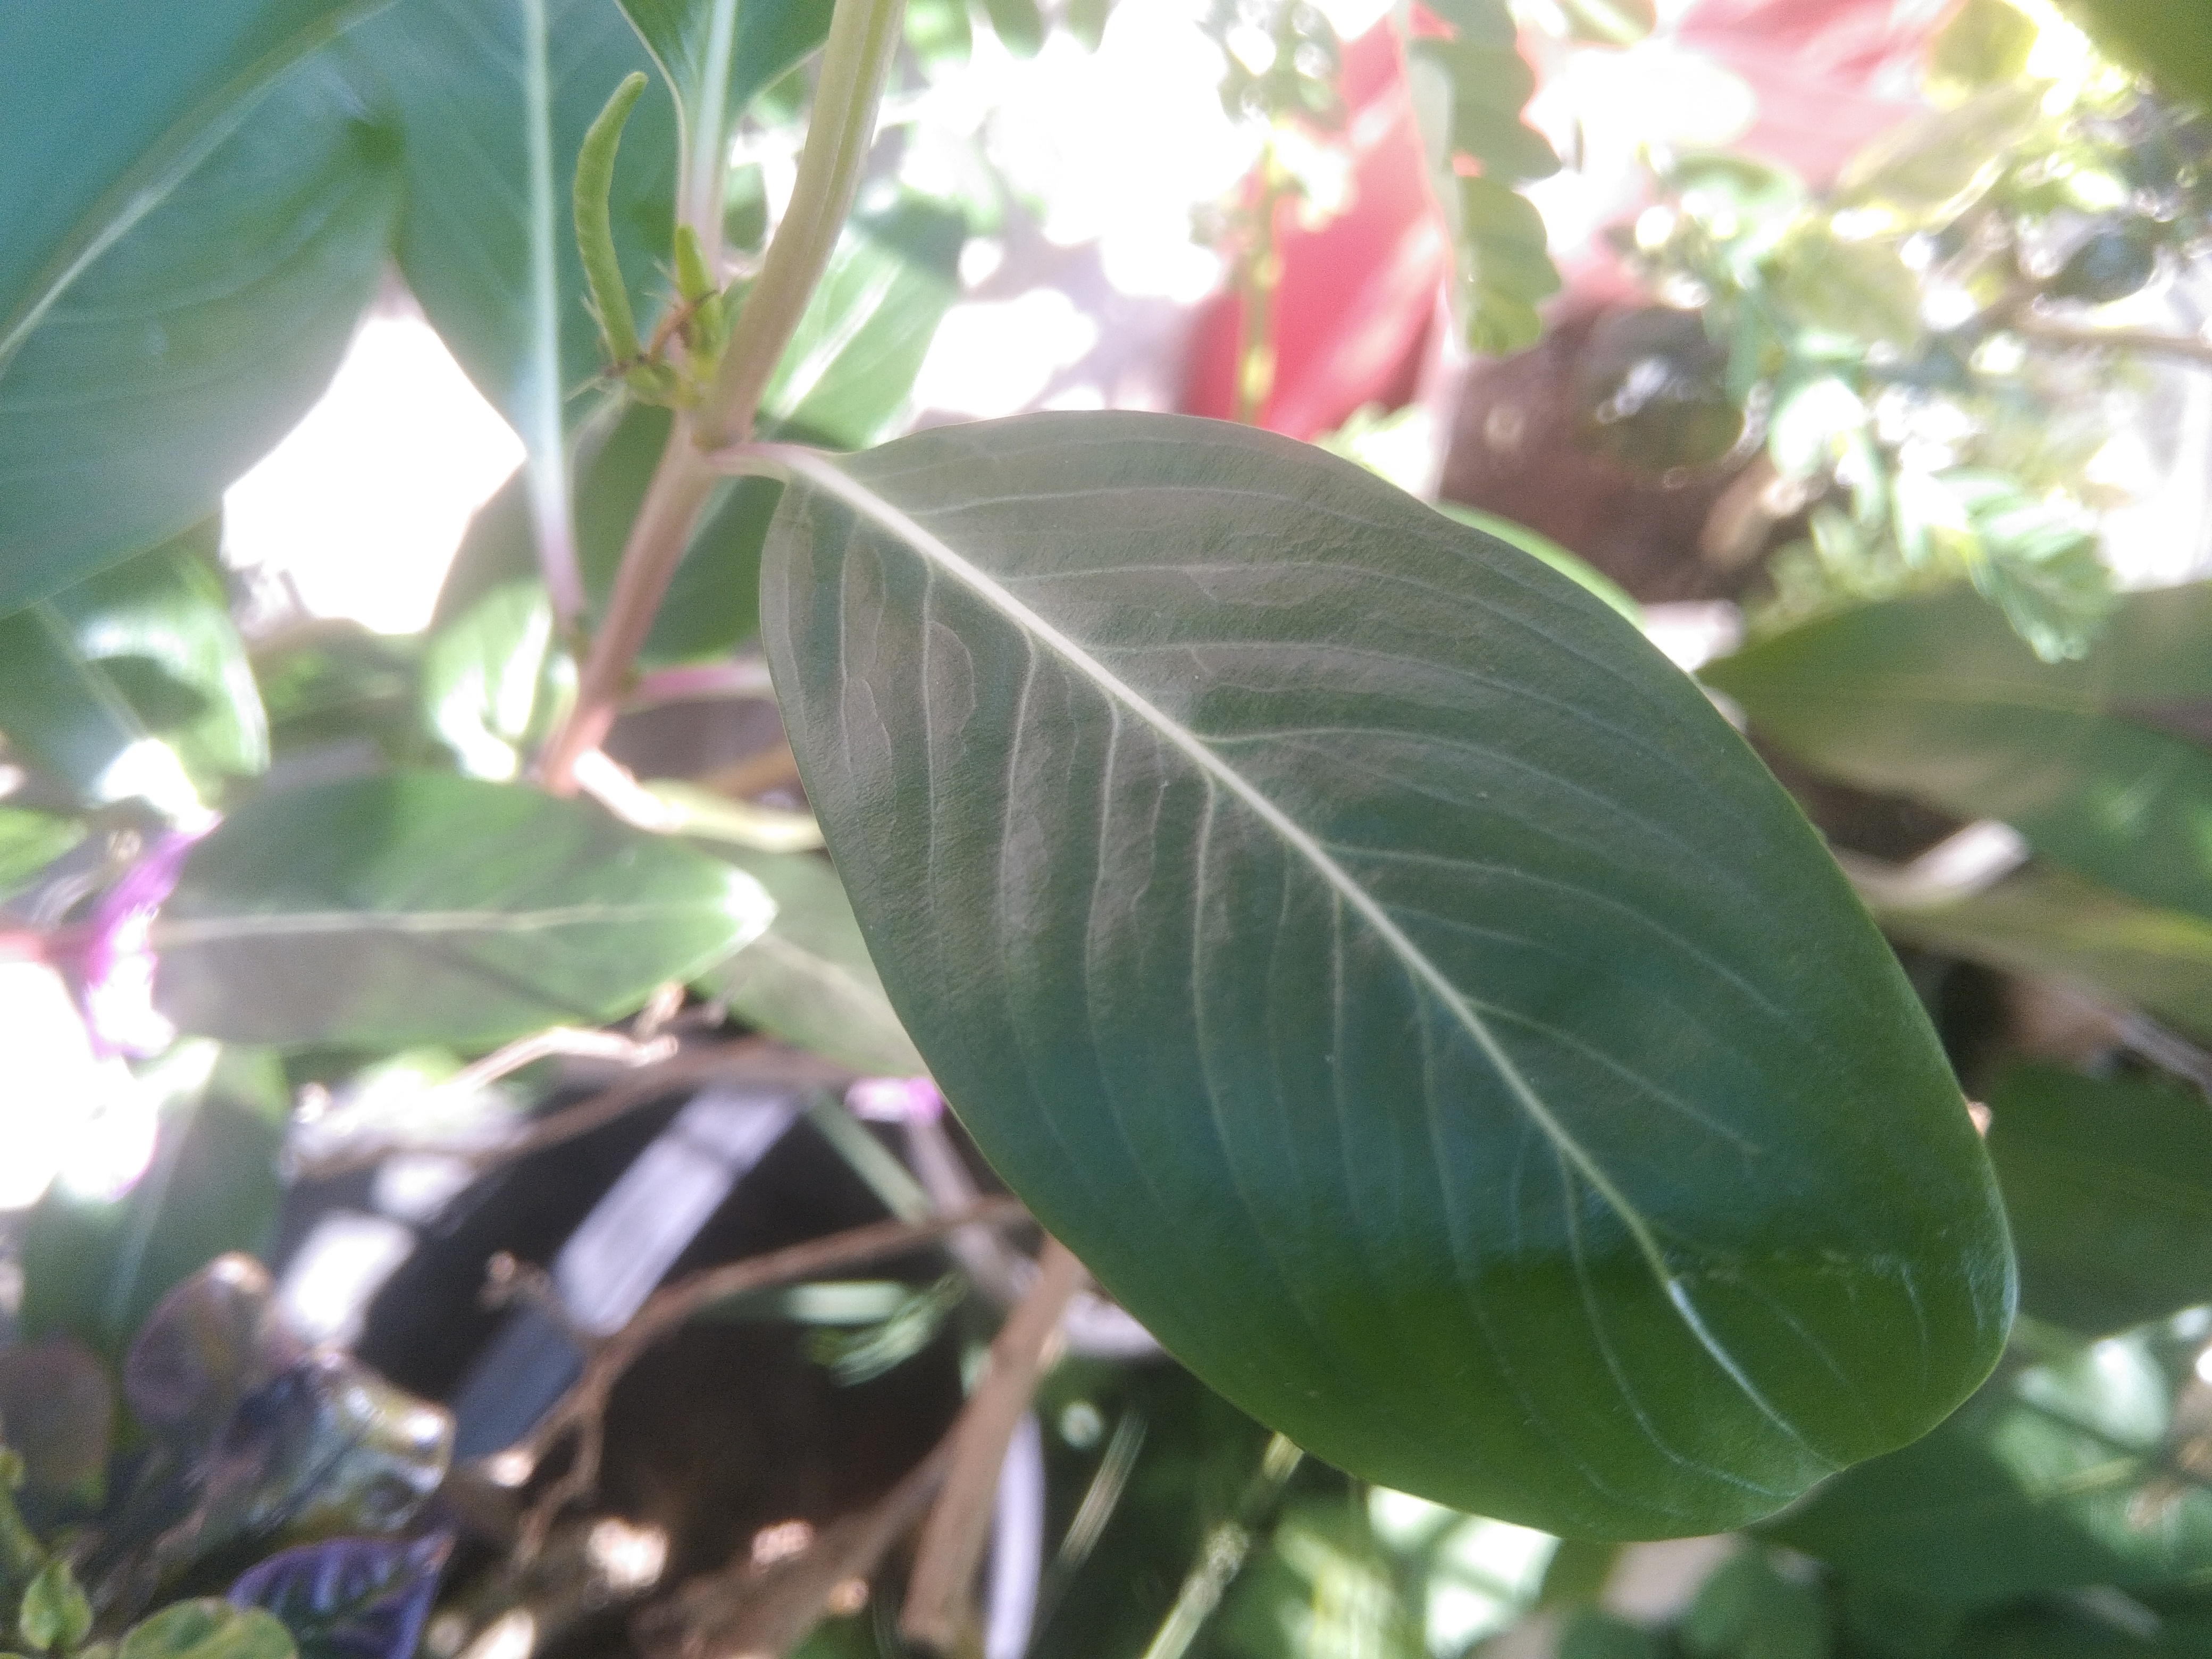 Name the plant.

rose periwinkle
